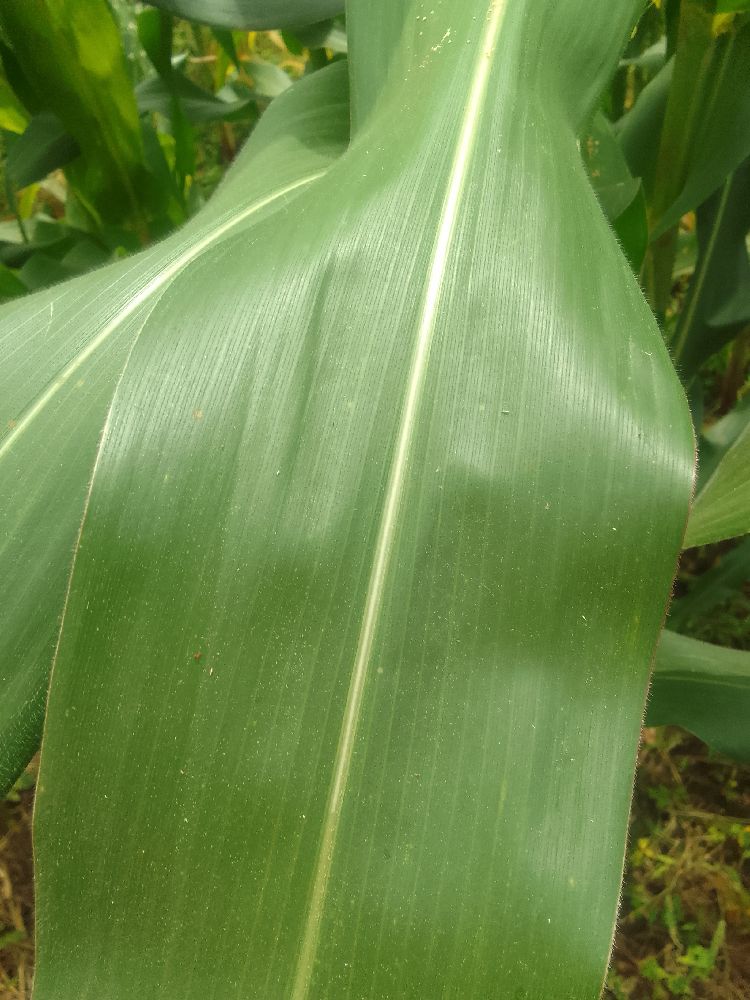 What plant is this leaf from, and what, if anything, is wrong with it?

maize, healthy
